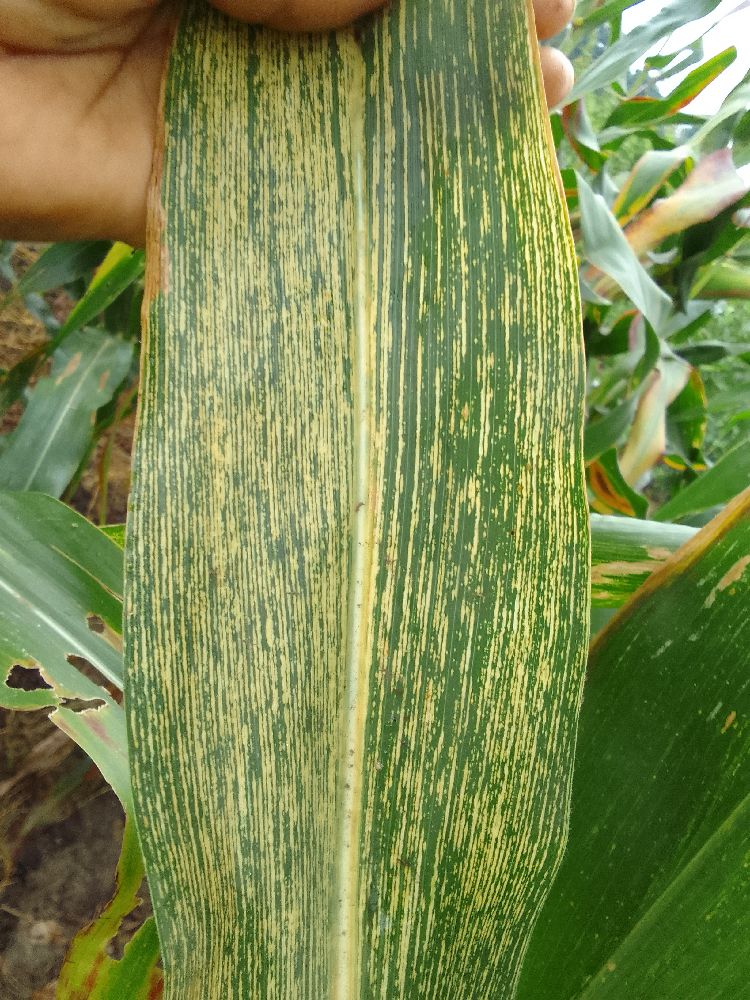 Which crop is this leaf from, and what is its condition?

maize, maize streak virus
